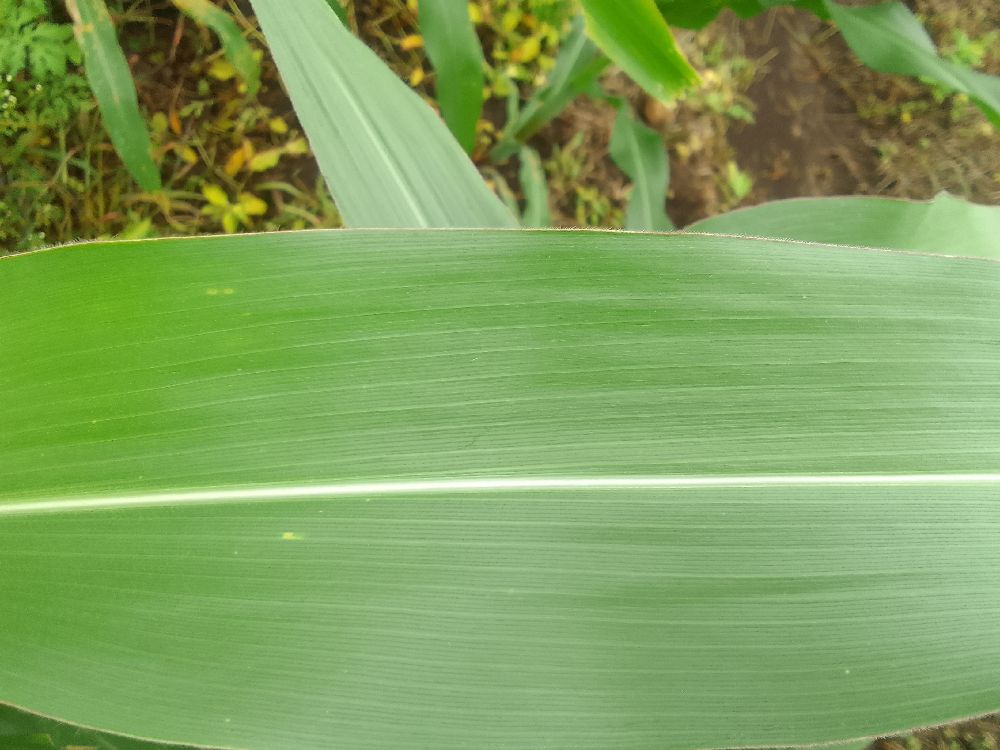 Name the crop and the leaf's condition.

maize, healthy
